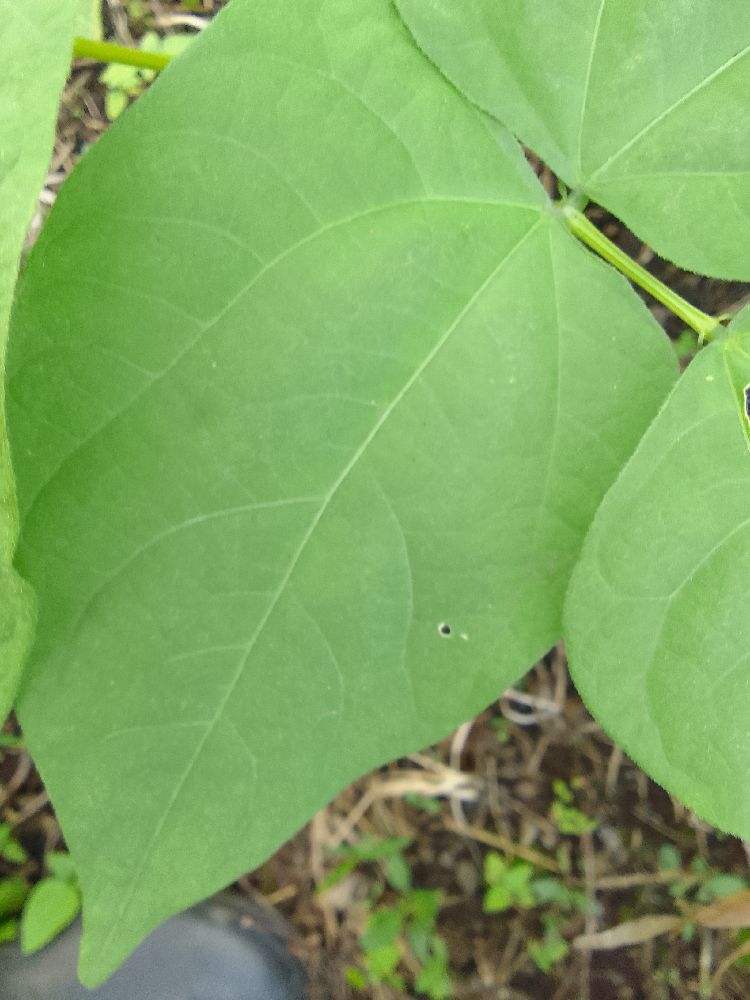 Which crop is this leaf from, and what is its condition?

common bean, healthy
